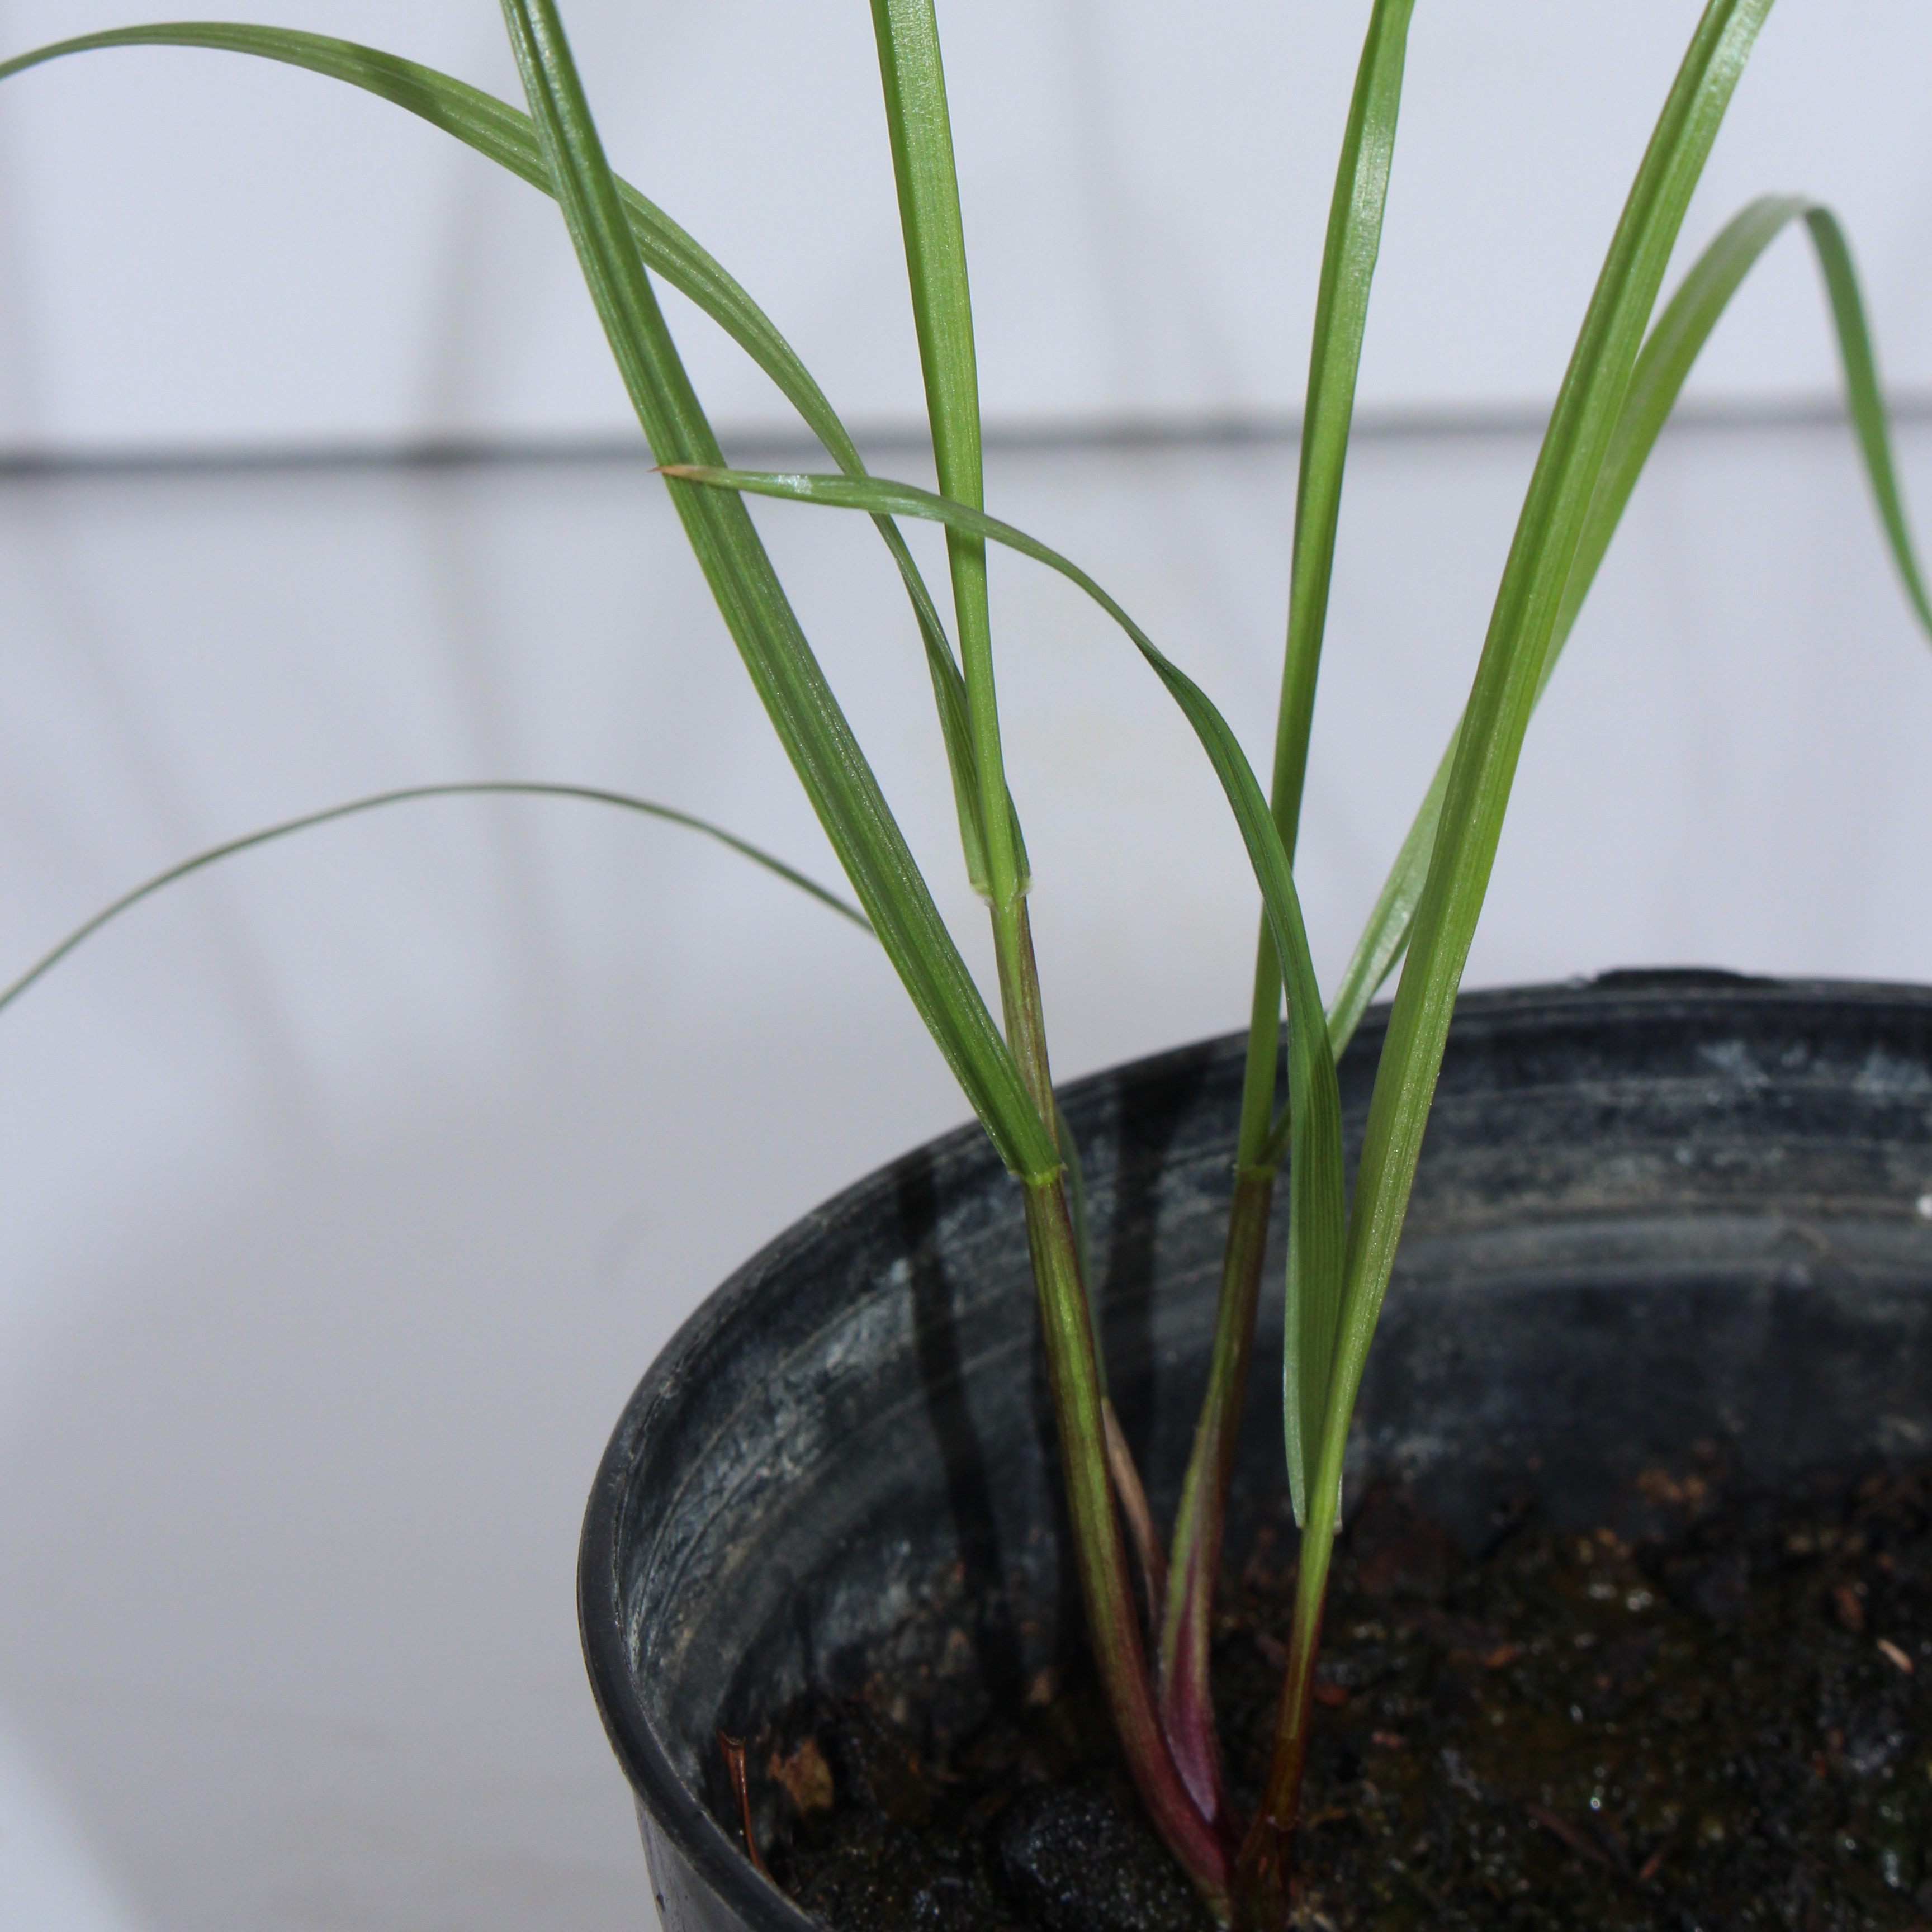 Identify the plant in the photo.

Lolium multiflorum
